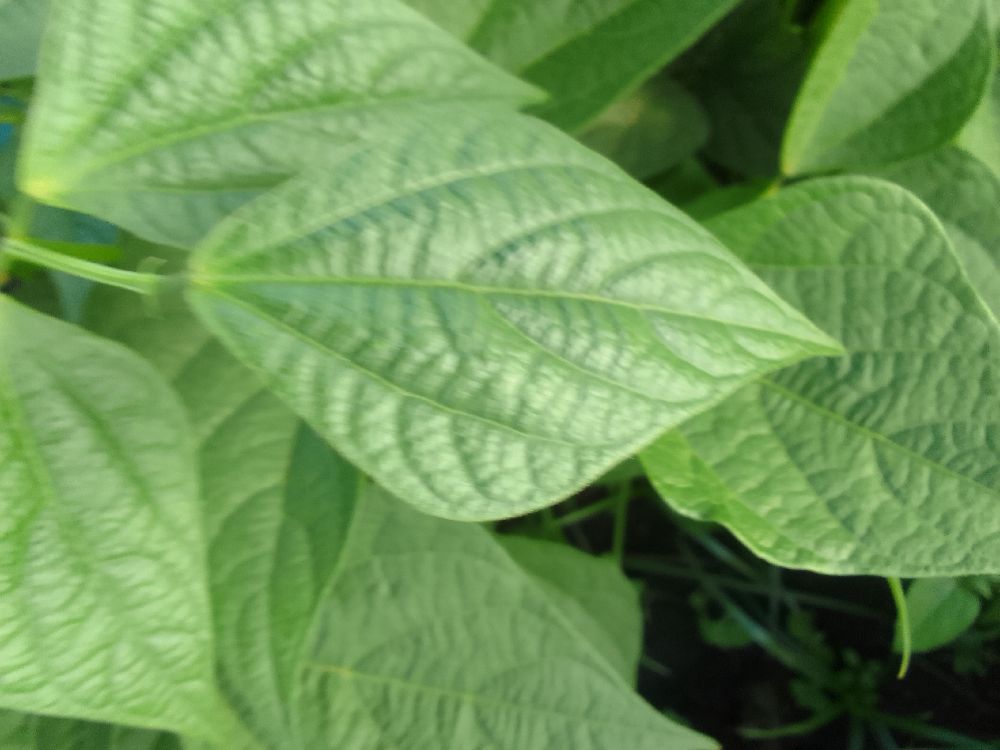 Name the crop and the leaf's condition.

common bean, healthy
